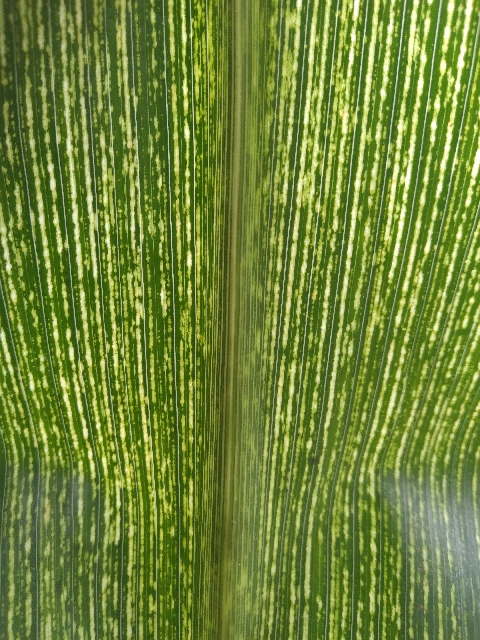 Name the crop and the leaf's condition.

maize, maize streak virus
